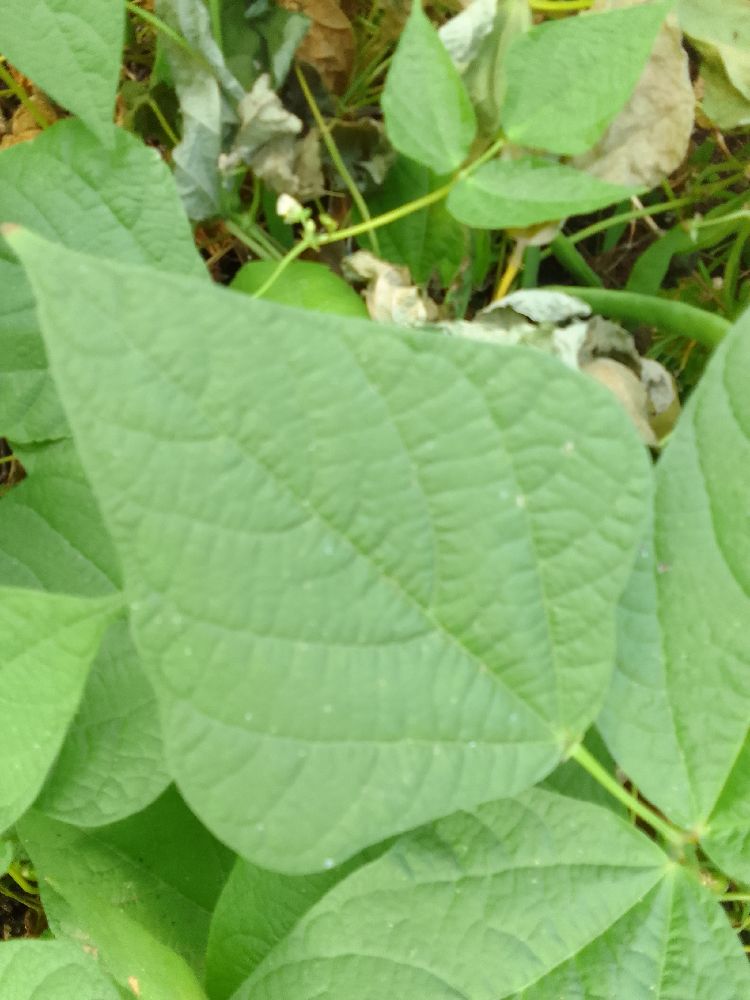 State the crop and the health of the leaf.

common bean, healthy
